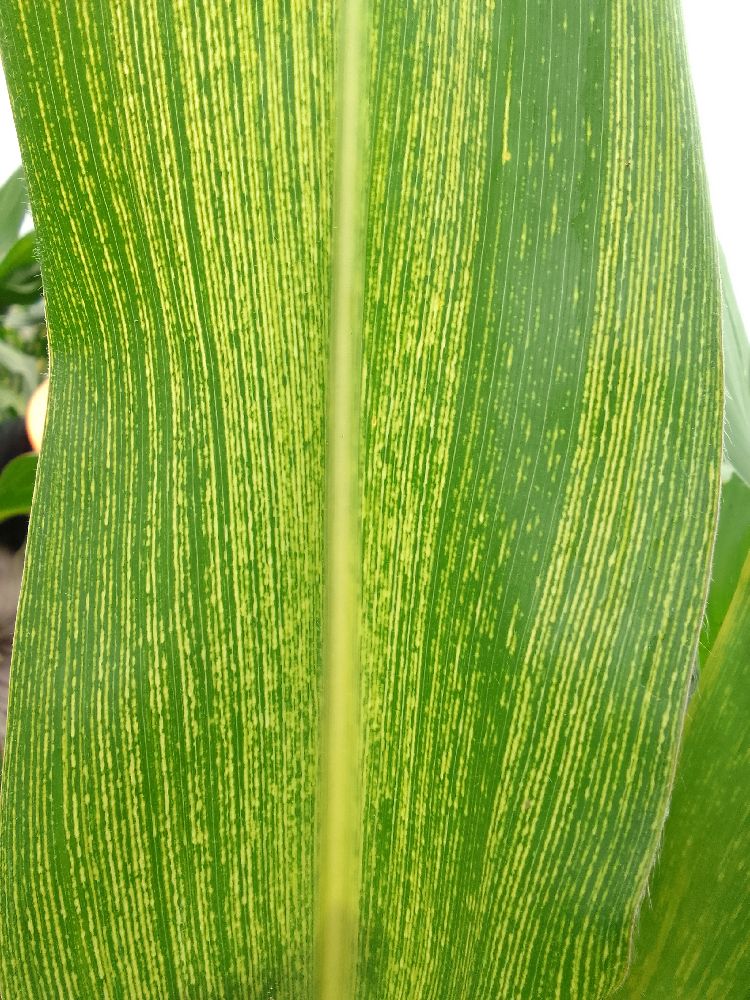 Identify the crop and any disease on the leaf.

maize, maize streak virus
